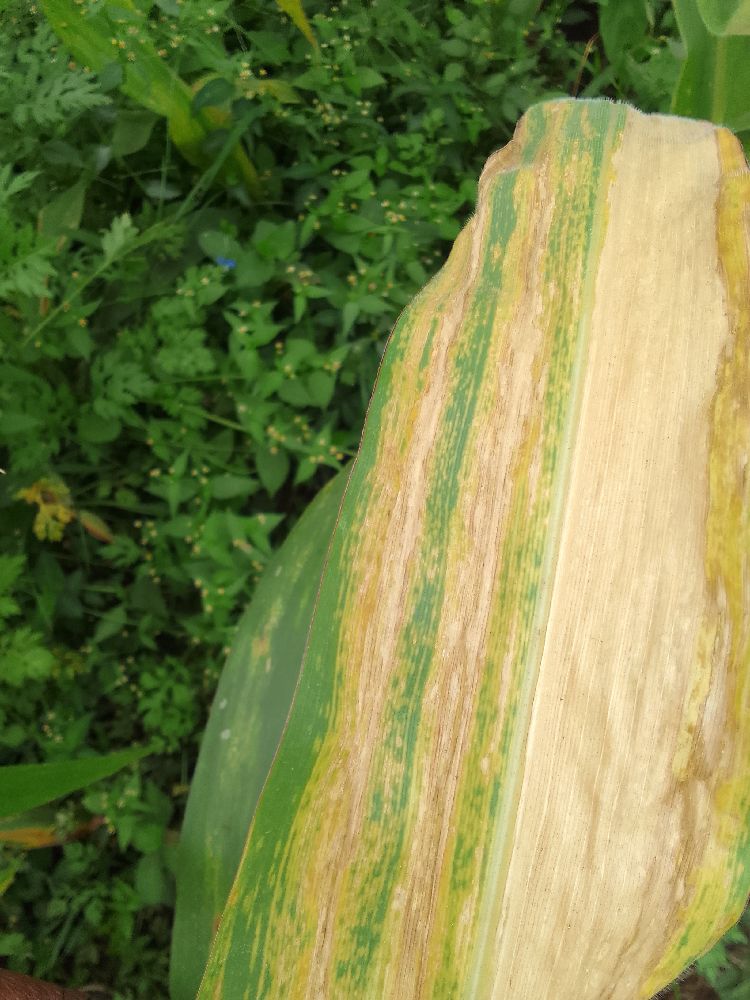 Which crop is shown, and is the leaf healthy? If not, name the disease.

maize, maize lethal necrosis
